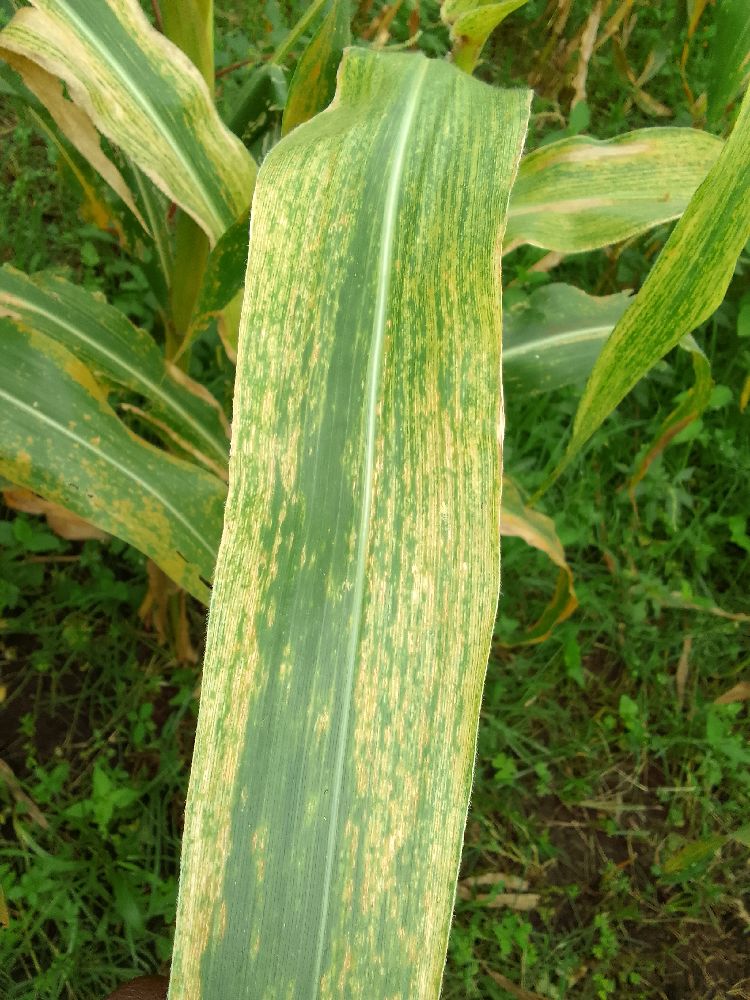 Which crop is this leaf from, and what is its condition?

maize, maize lethal necrosis
